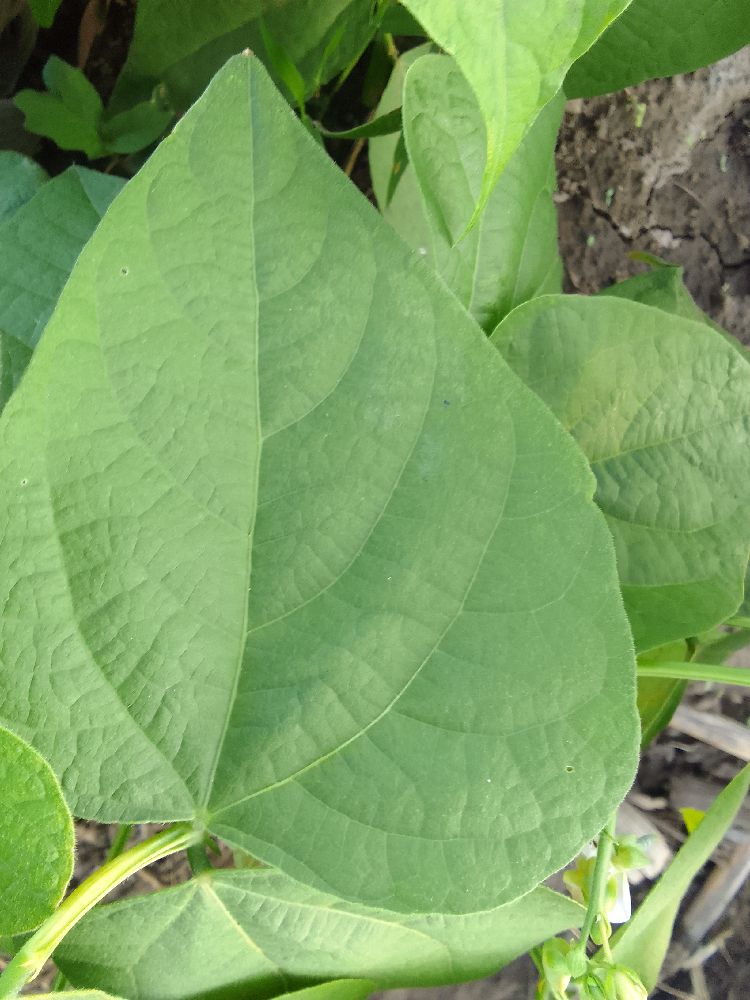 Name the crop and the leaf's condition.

common bean, healthy
